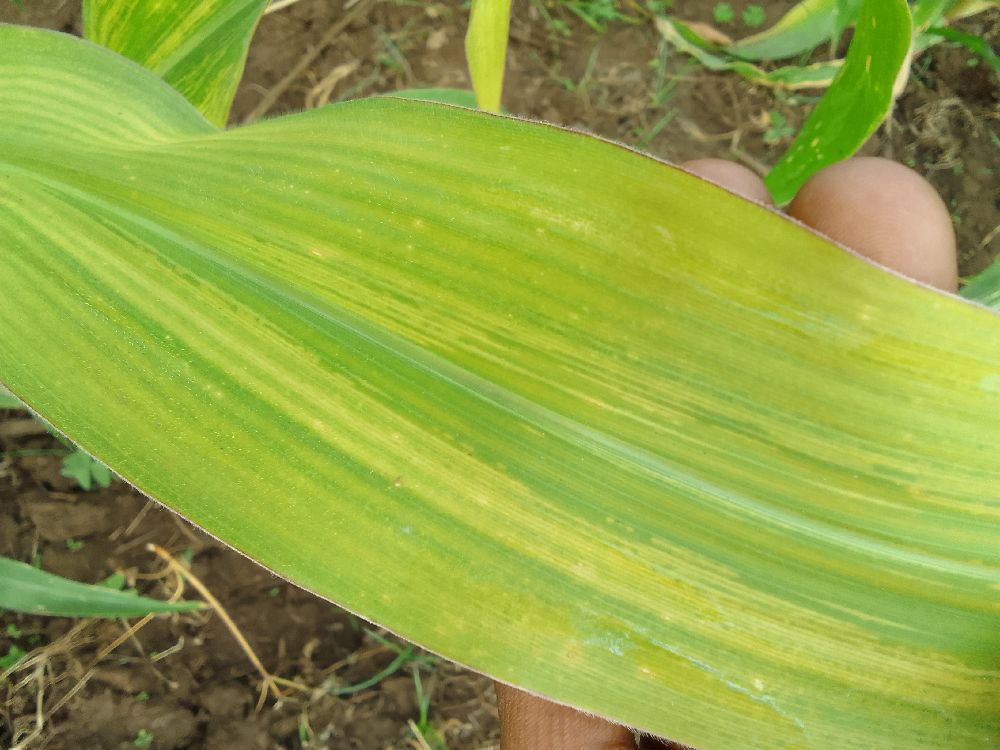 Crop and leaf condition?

maize, maize lethal necrosis
